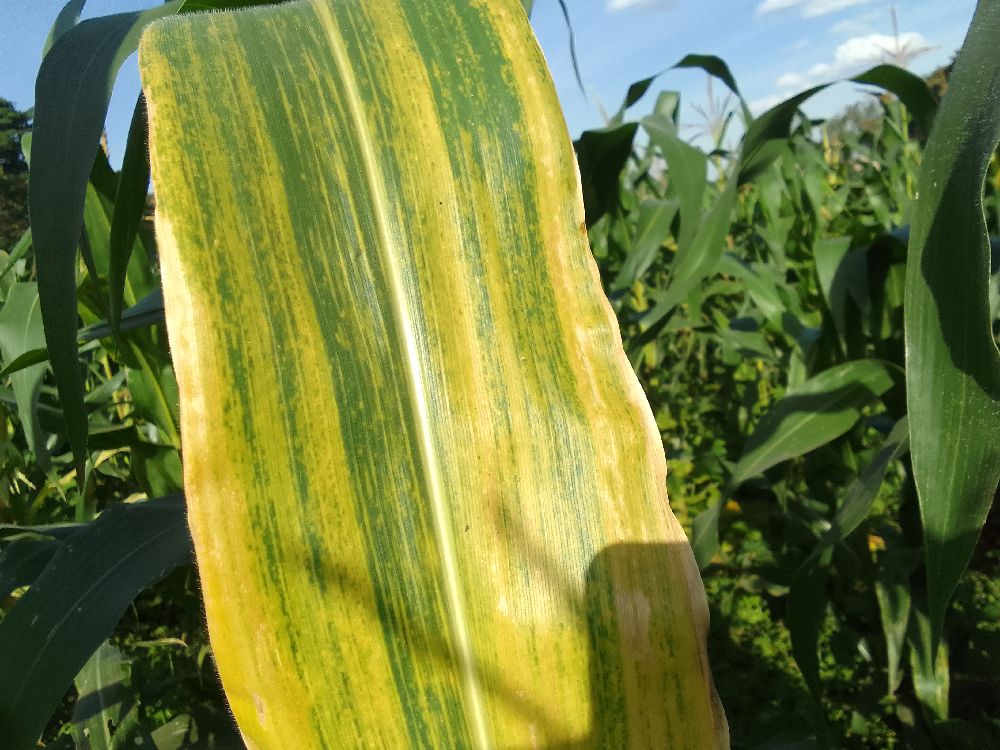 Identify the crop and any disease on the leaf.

maize, maize lethal necrosis
